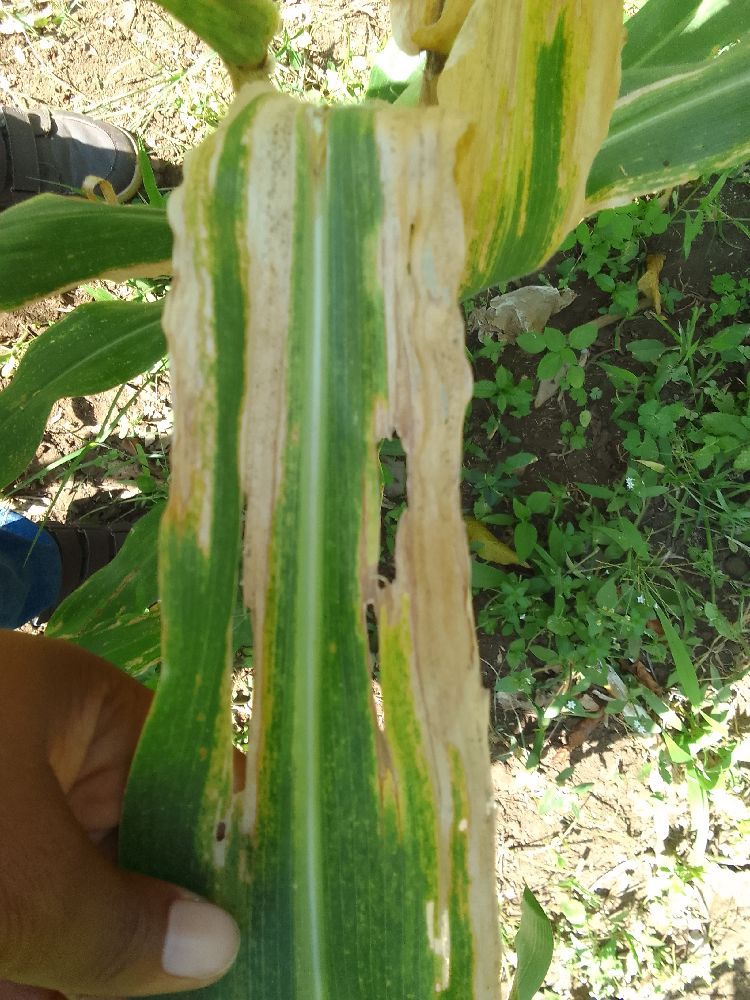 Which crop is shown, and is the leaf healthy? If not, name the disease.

maize, maize lethal necrosis
